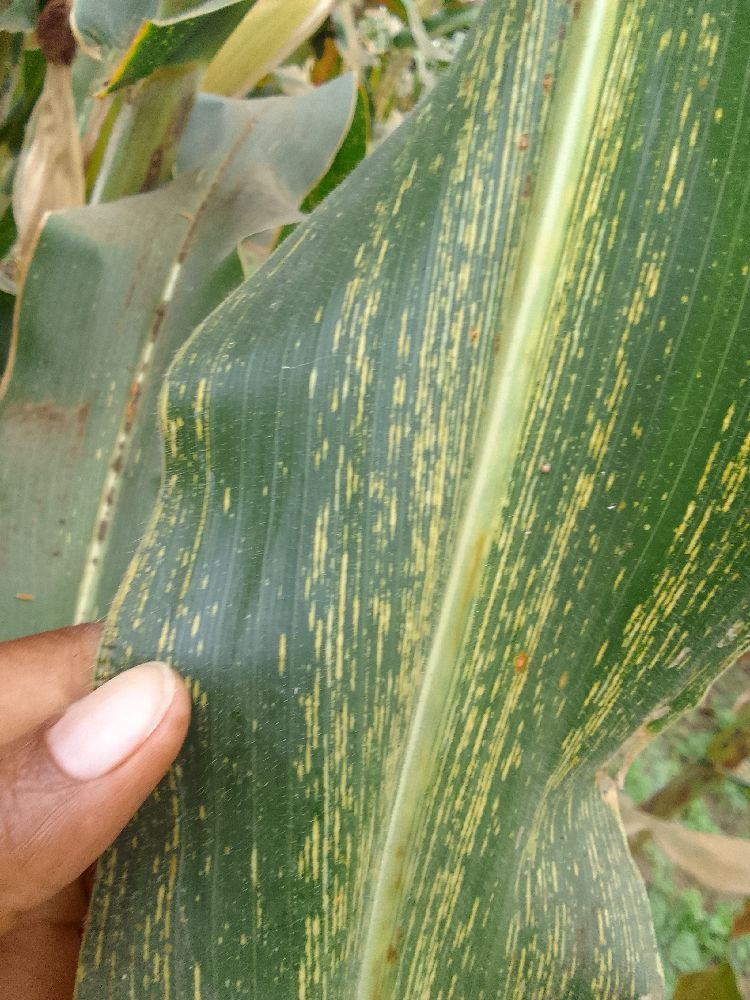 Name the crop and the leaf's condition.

maize, maize streak virus
